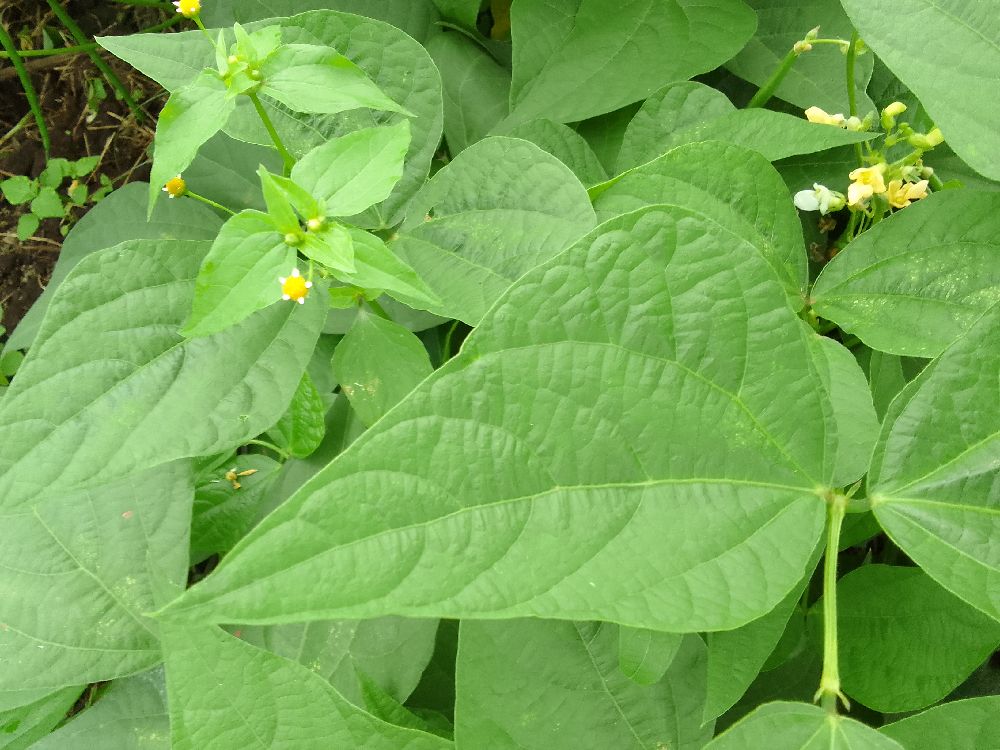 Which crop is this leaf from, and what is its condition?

common bean, healthy
